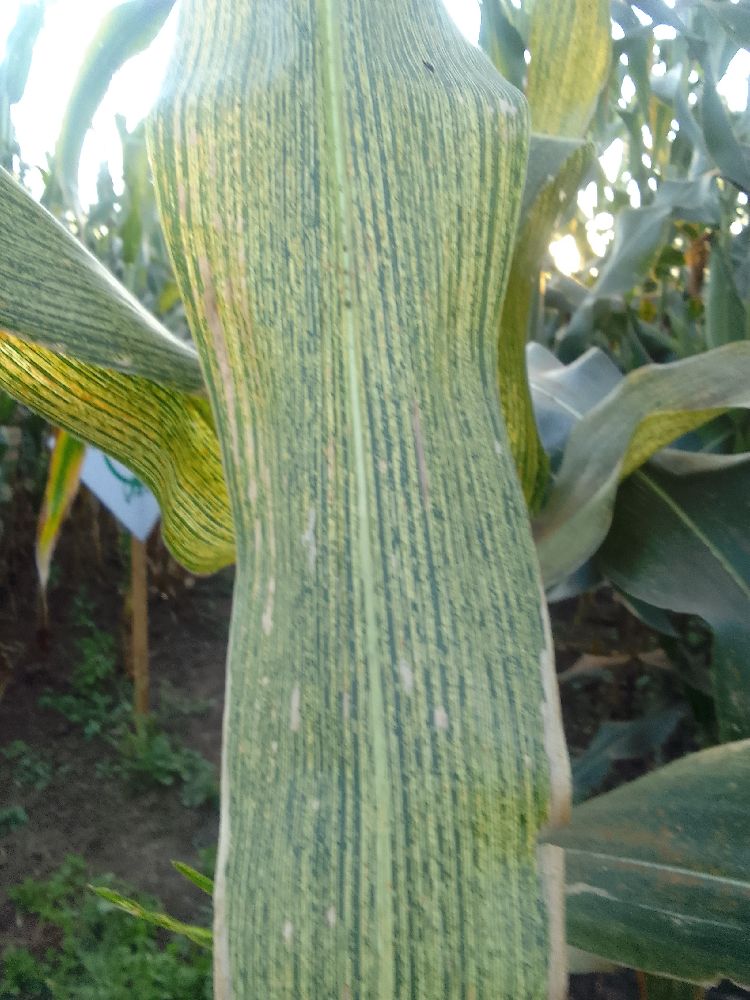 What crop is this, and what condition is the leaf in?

maize, maize streak virus
